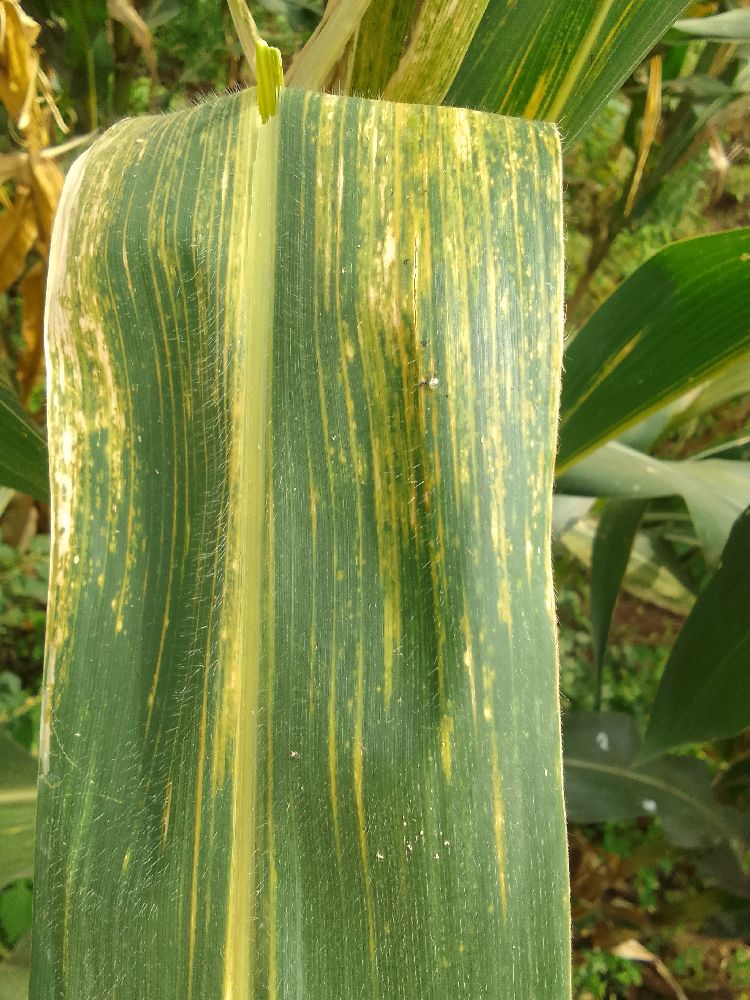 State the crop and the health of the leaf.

maize, maize lethal necrosis
